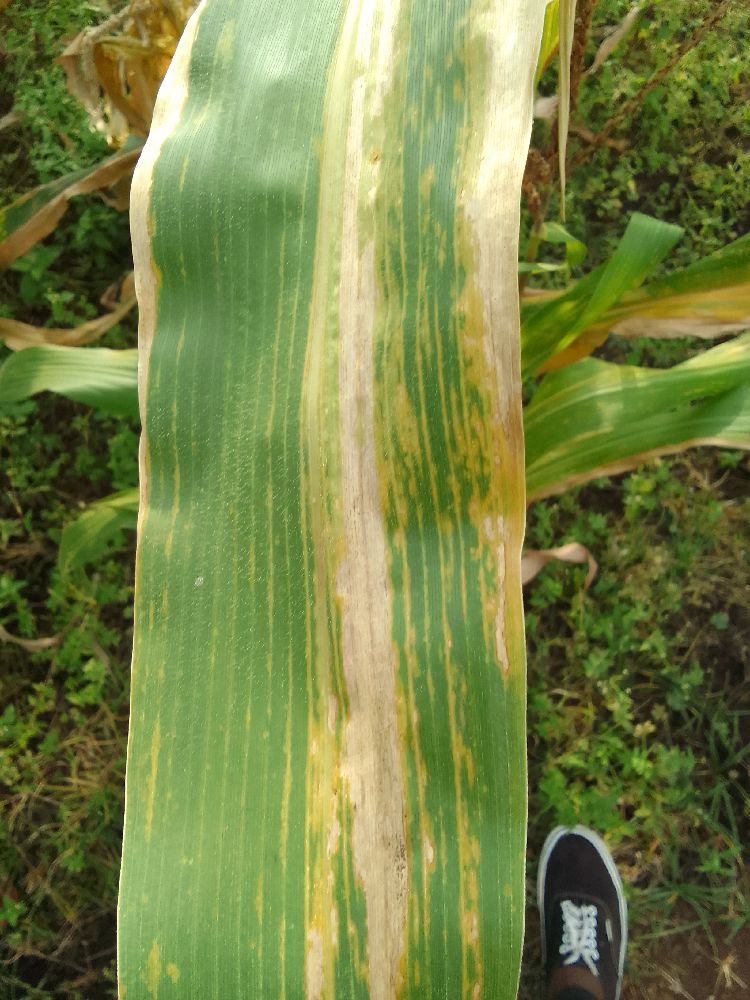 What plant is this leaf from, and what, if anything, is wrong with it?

maize, maize lethal necrosis
